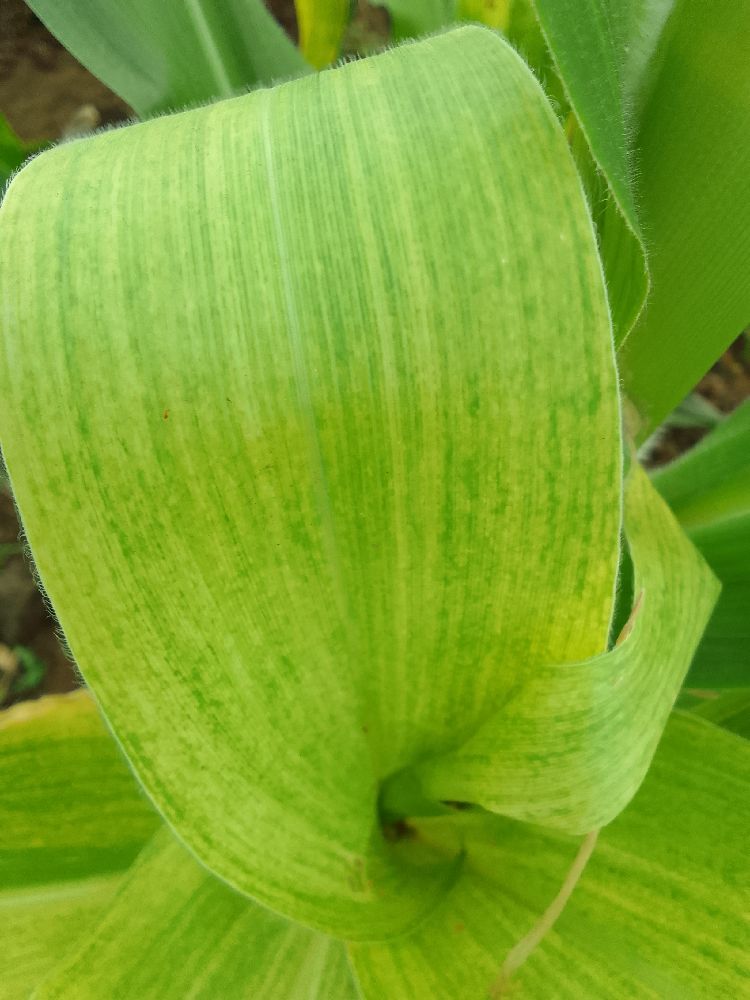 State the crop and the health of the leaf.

maize, maize lethal necrosis
